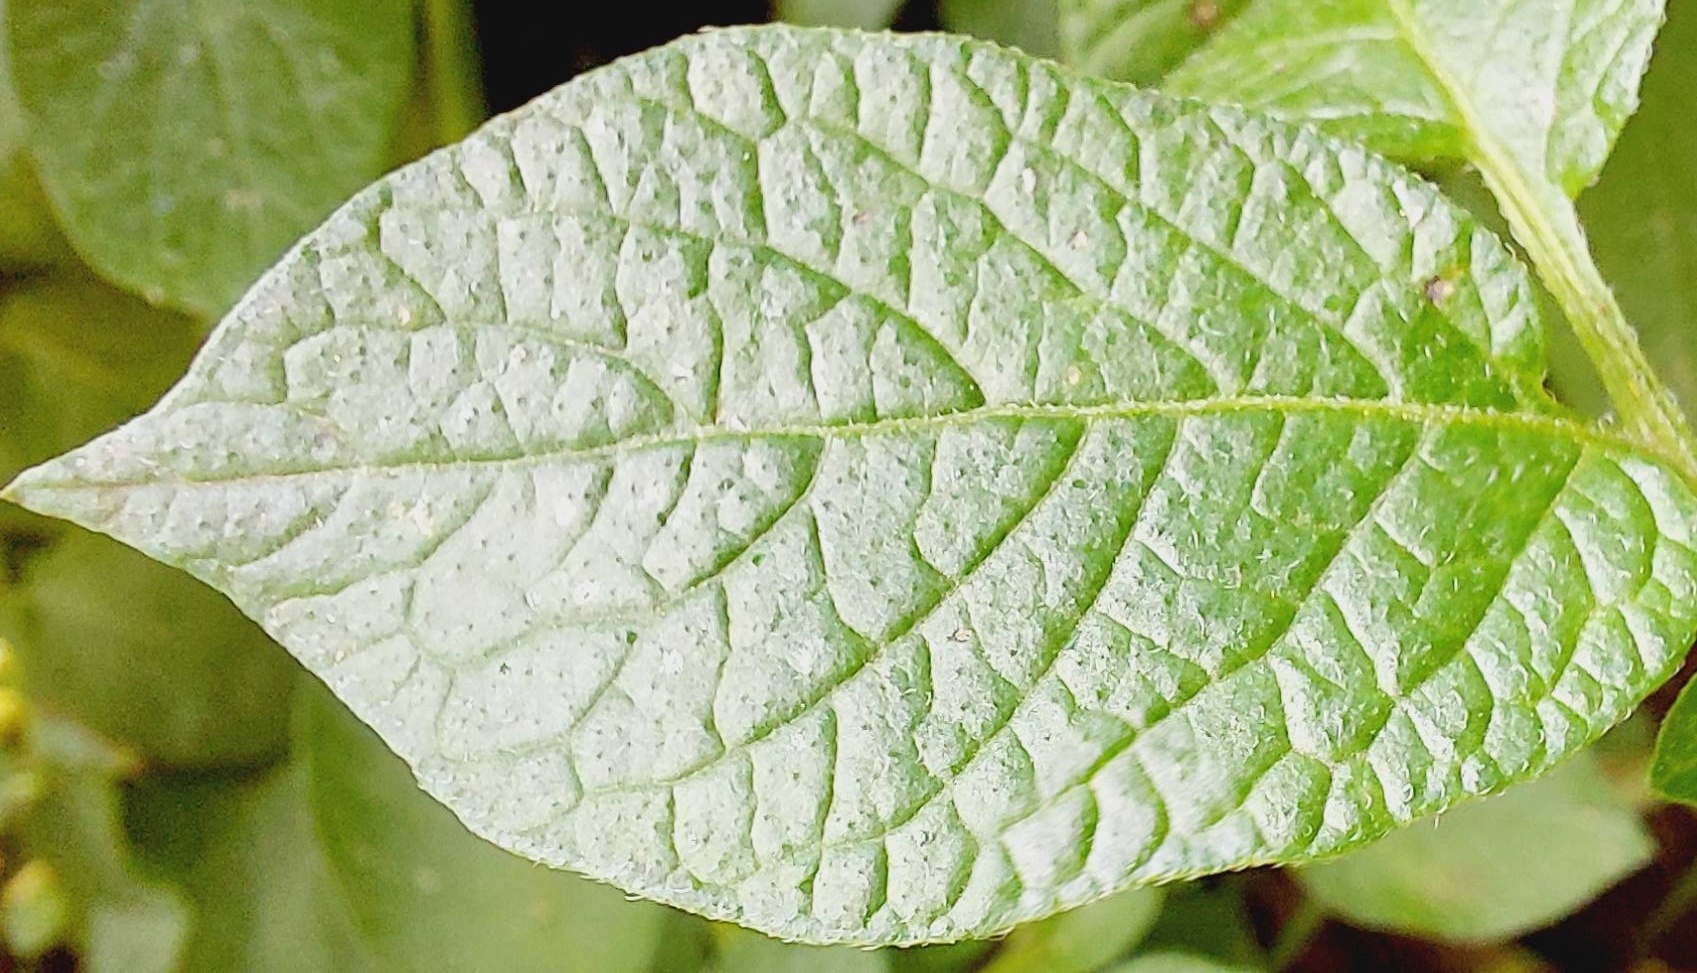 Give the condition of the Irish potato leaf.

healthy
